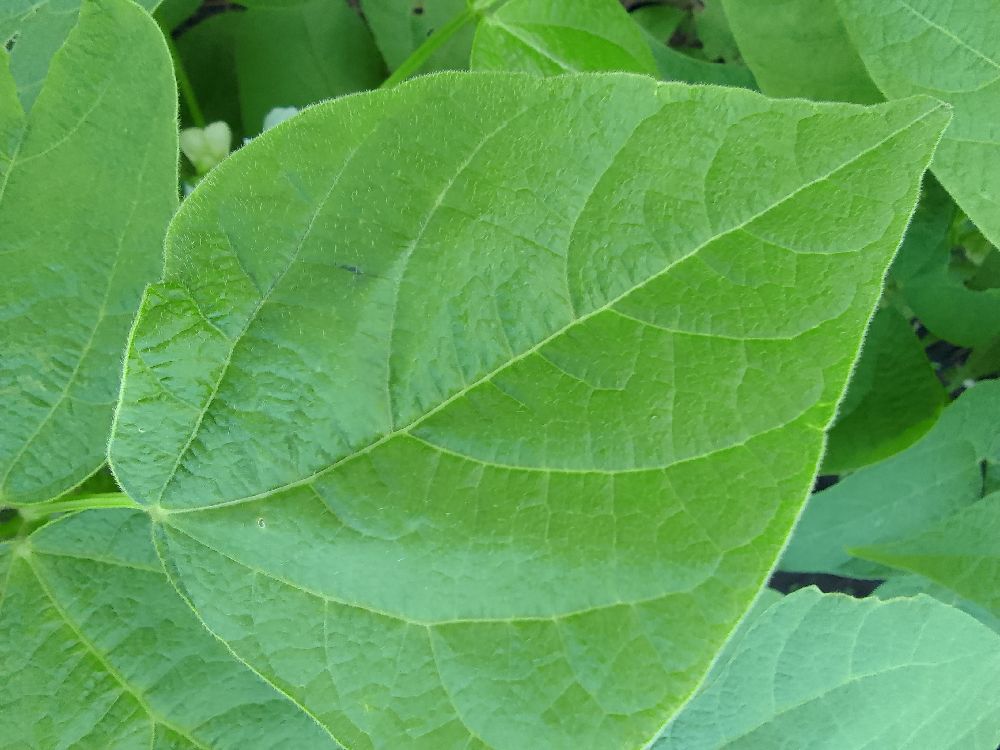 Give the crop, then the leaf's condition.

common bean, healthy
